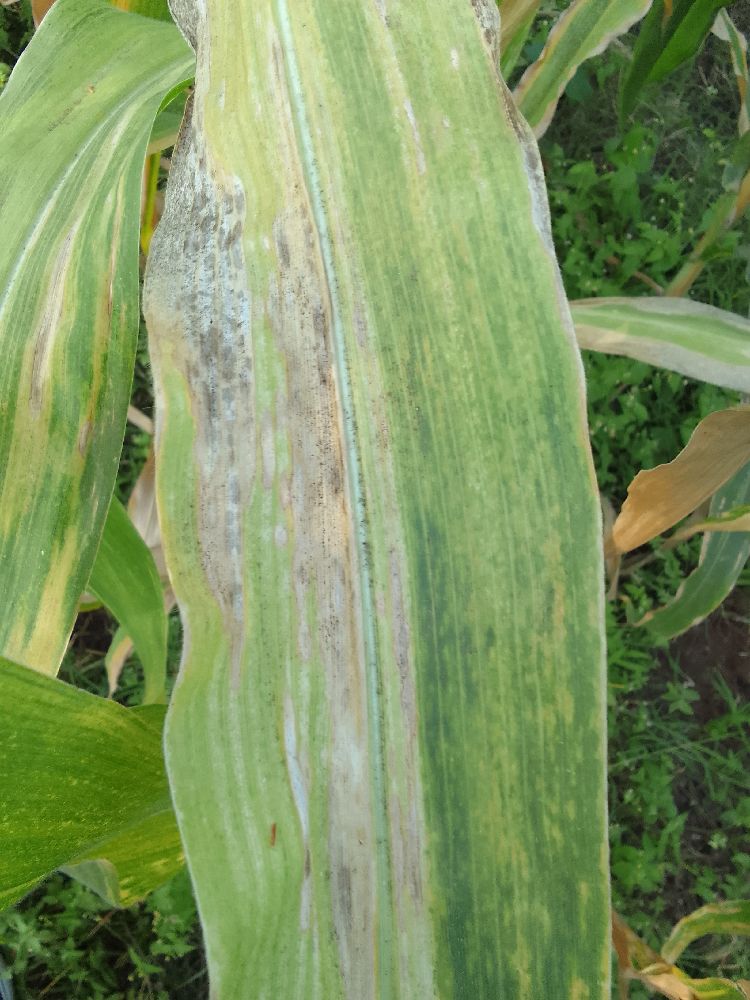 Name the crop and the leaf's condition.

maize, maize lethal necrosis
